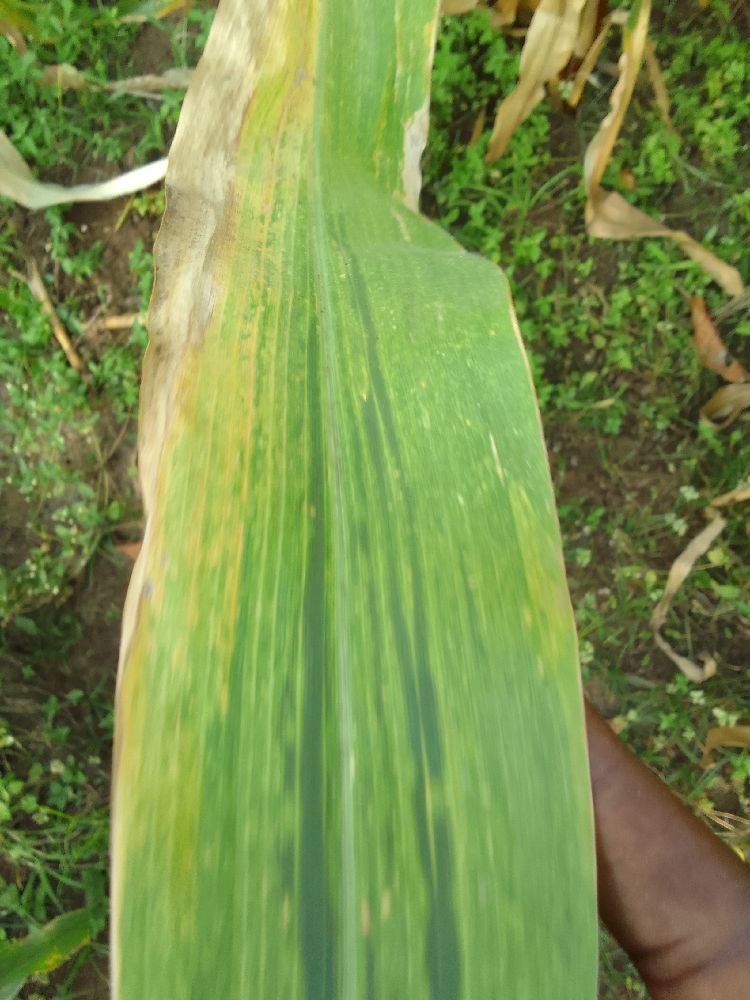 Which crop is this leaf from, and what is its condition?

maize, maize lethal necrosis
